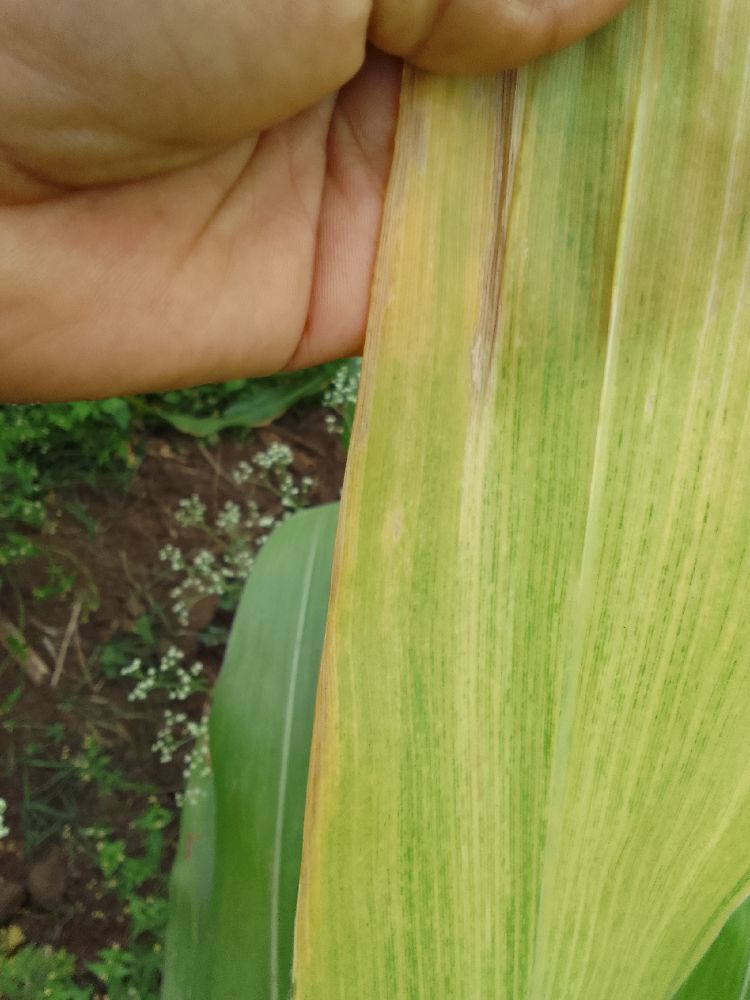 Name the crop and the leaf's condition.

maize, maize lethal necrosis
